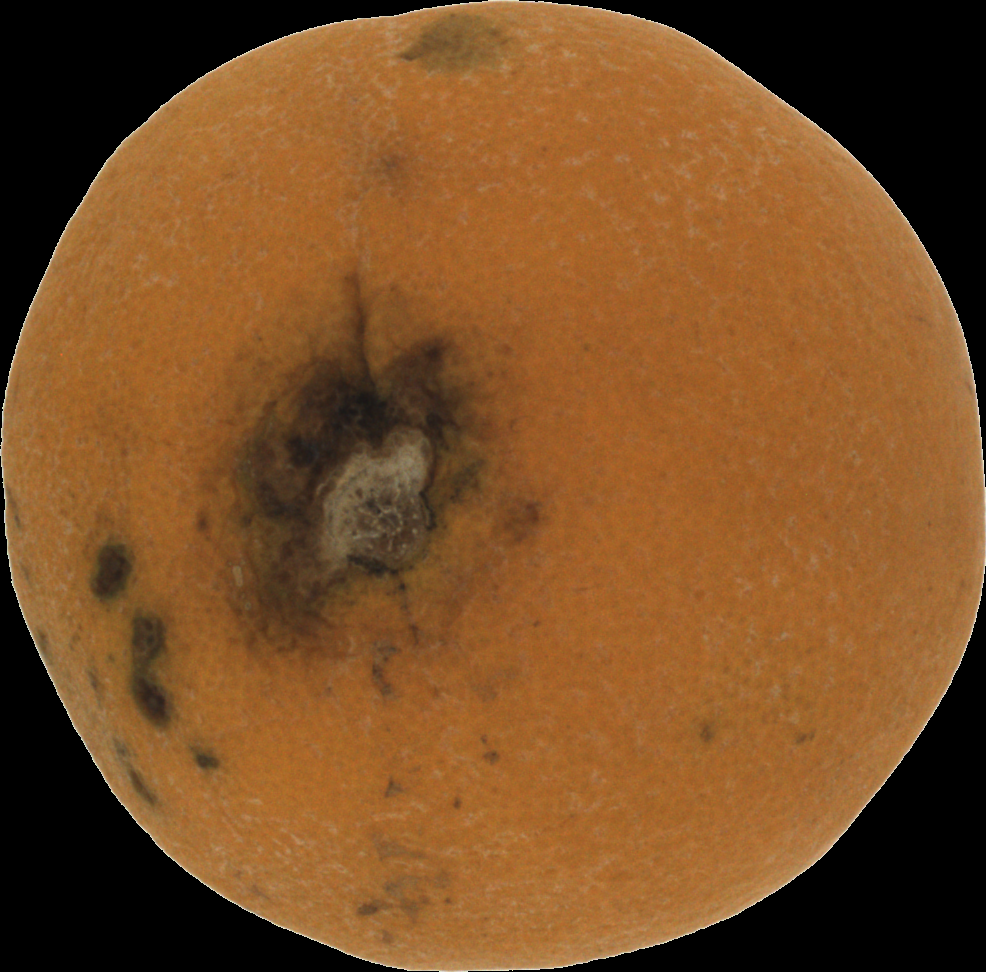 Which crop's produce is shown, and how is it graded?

orange, bad
